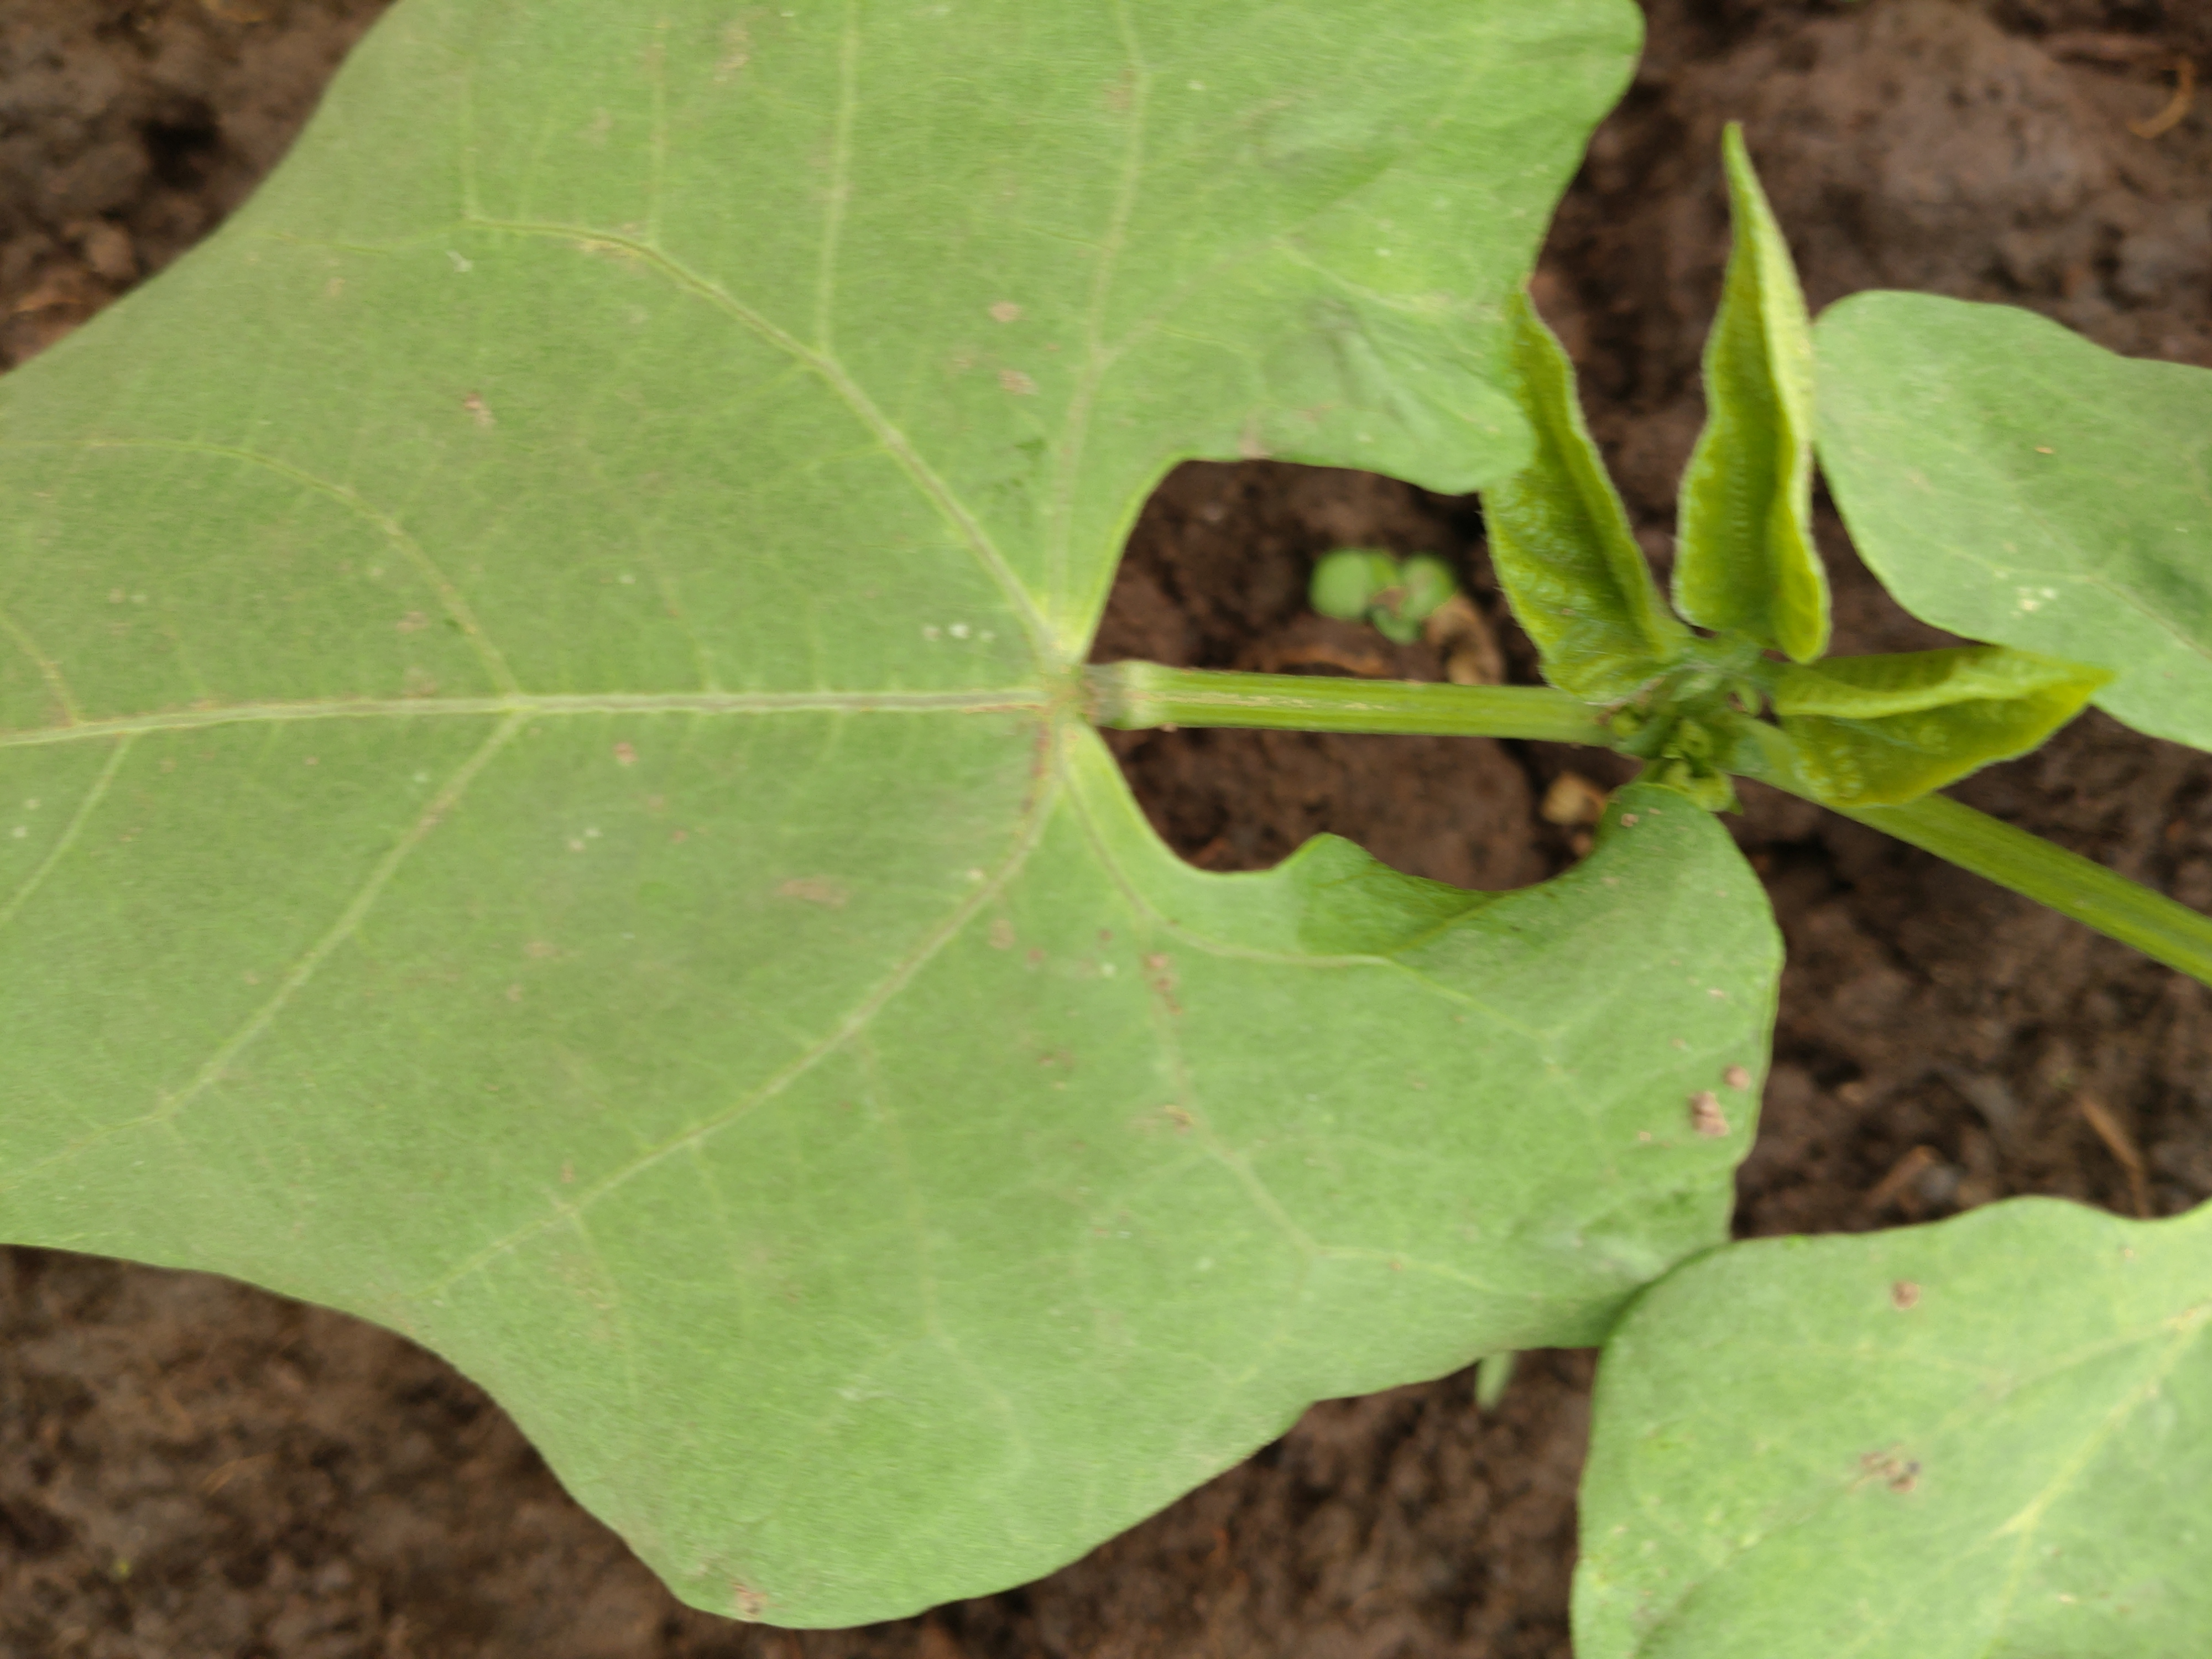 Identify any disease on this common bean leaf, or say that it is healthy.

healthy
